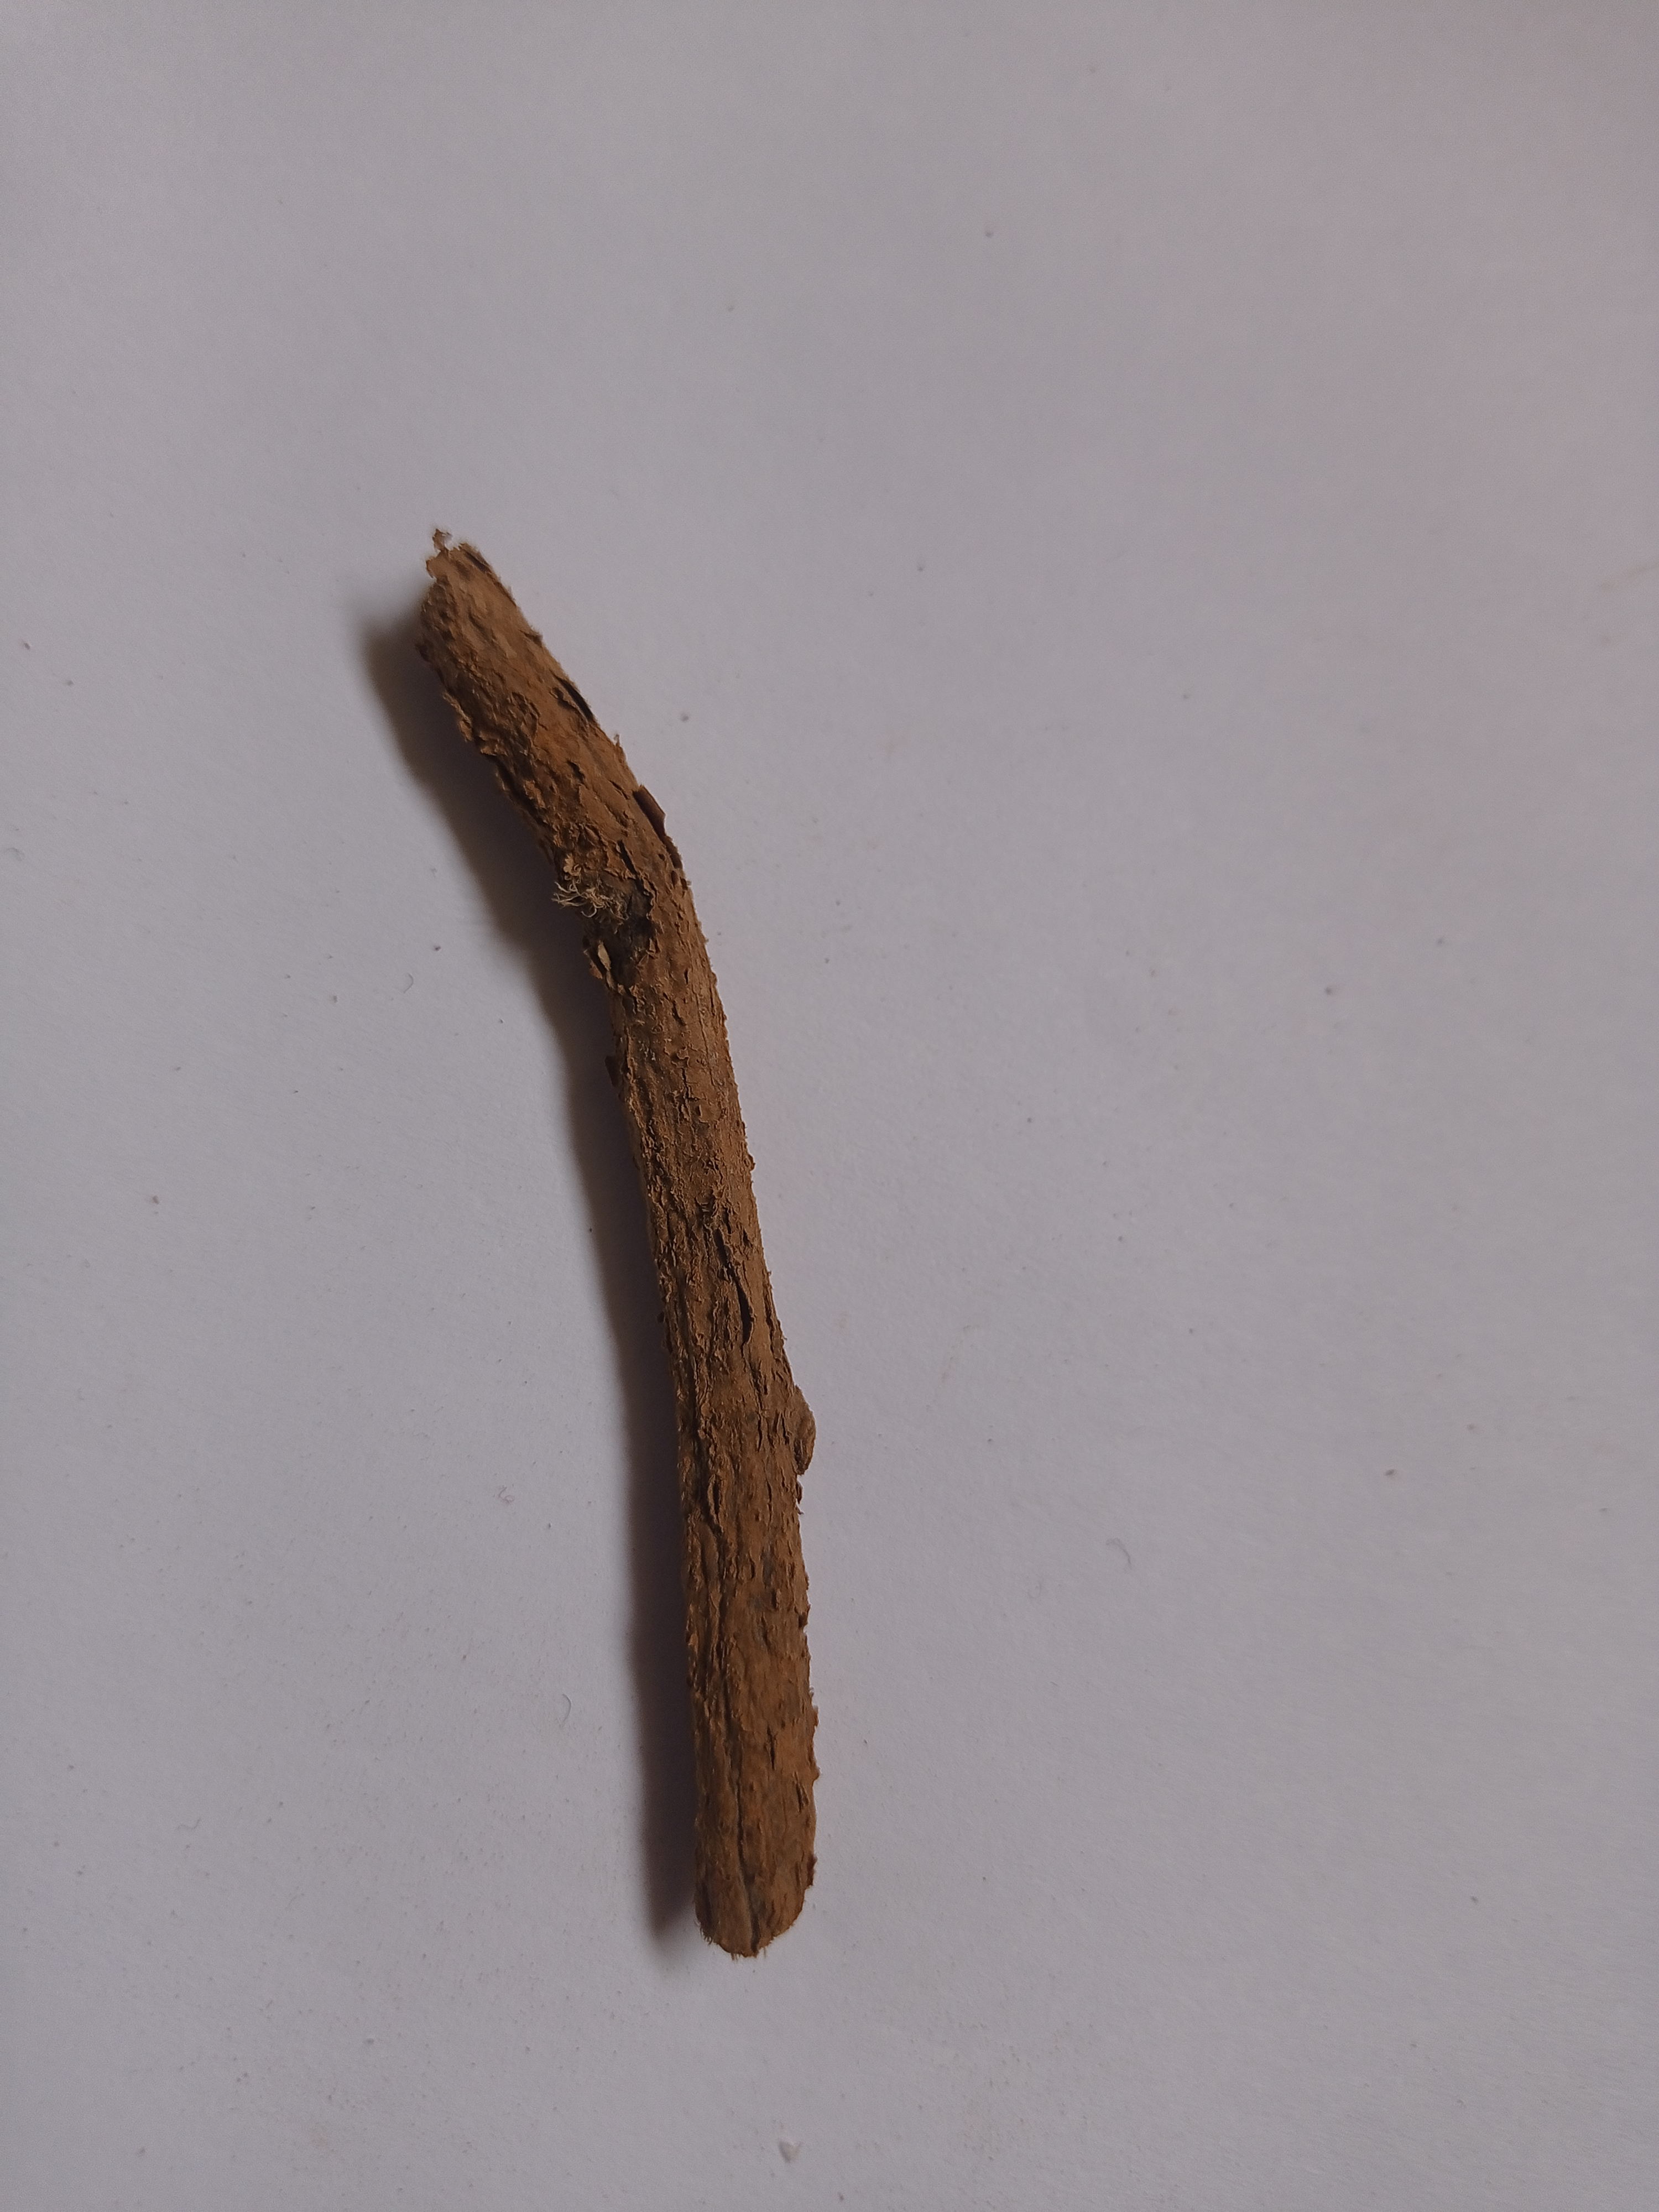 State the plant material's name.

jesthamadh
